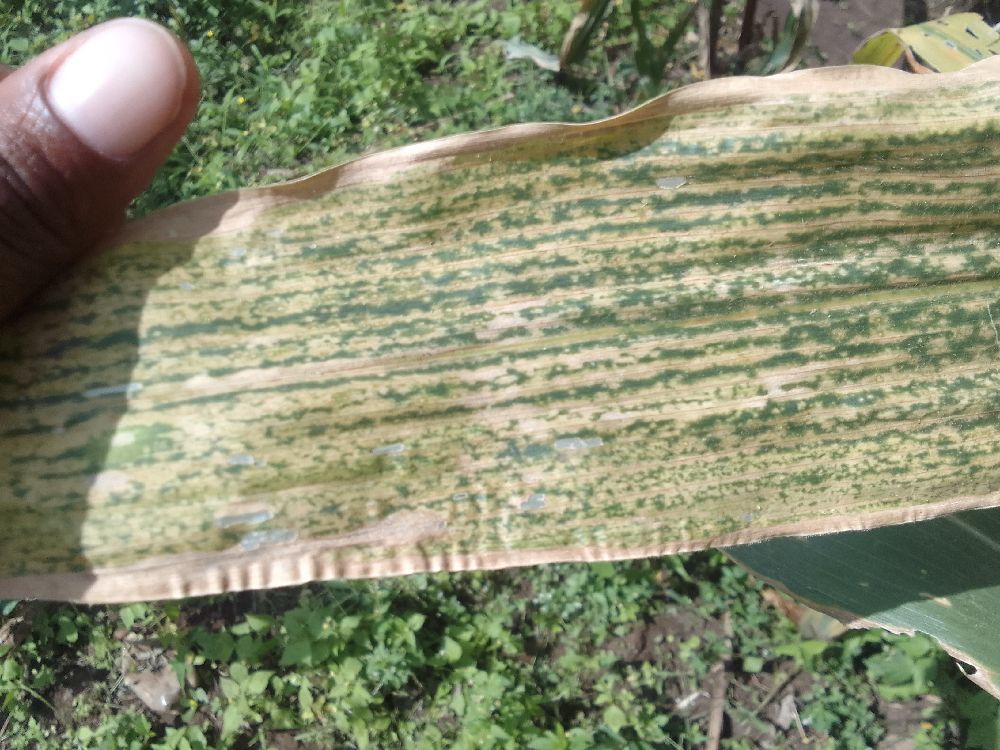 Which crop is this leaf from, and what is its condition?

maize, maize lethal necrosis
